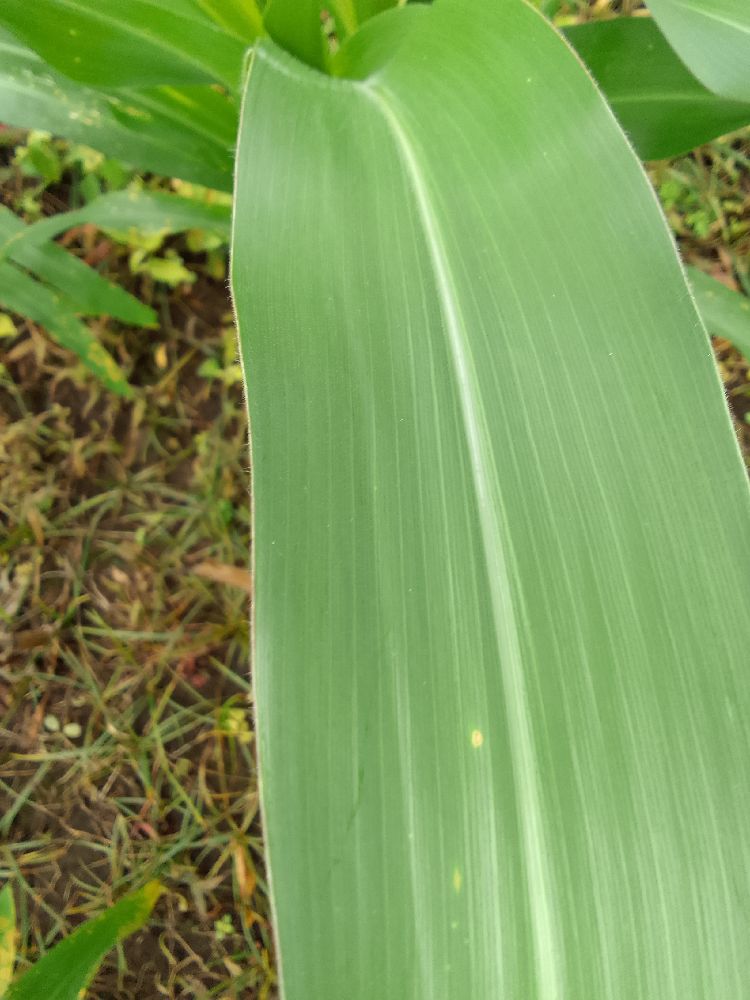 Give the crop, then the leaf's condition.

maize, healthy
